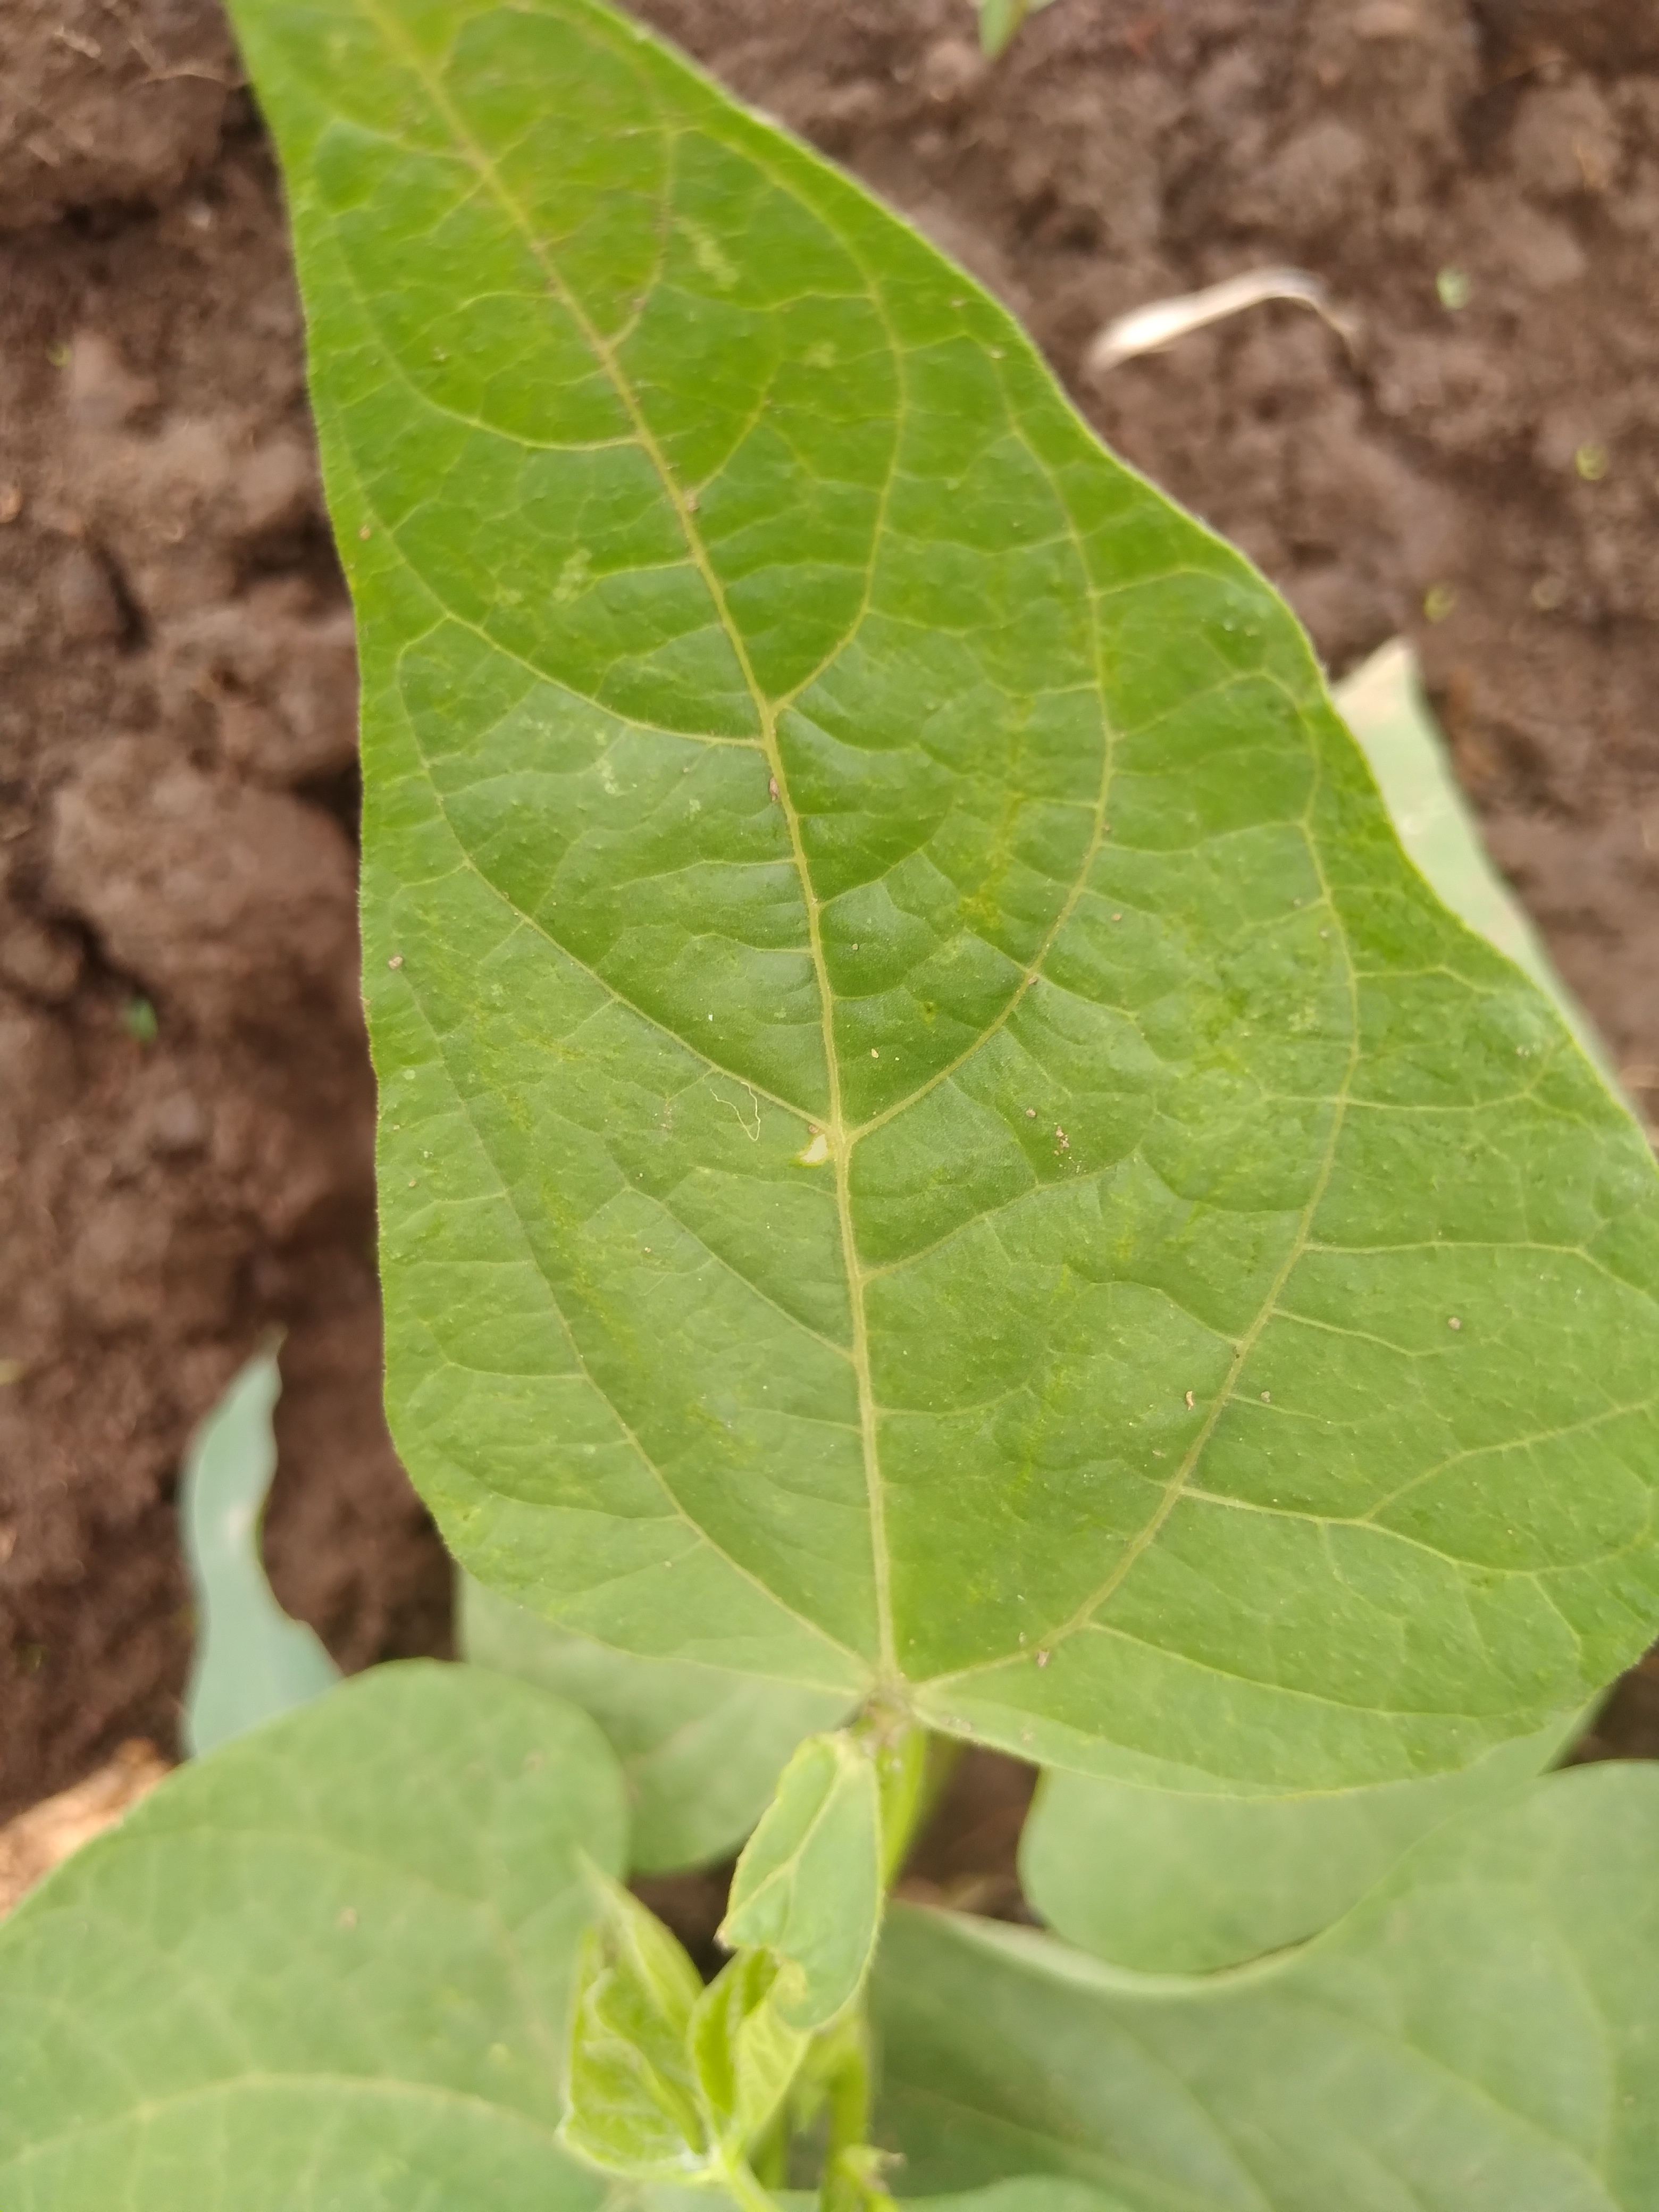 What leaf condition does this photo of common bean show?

healthy
